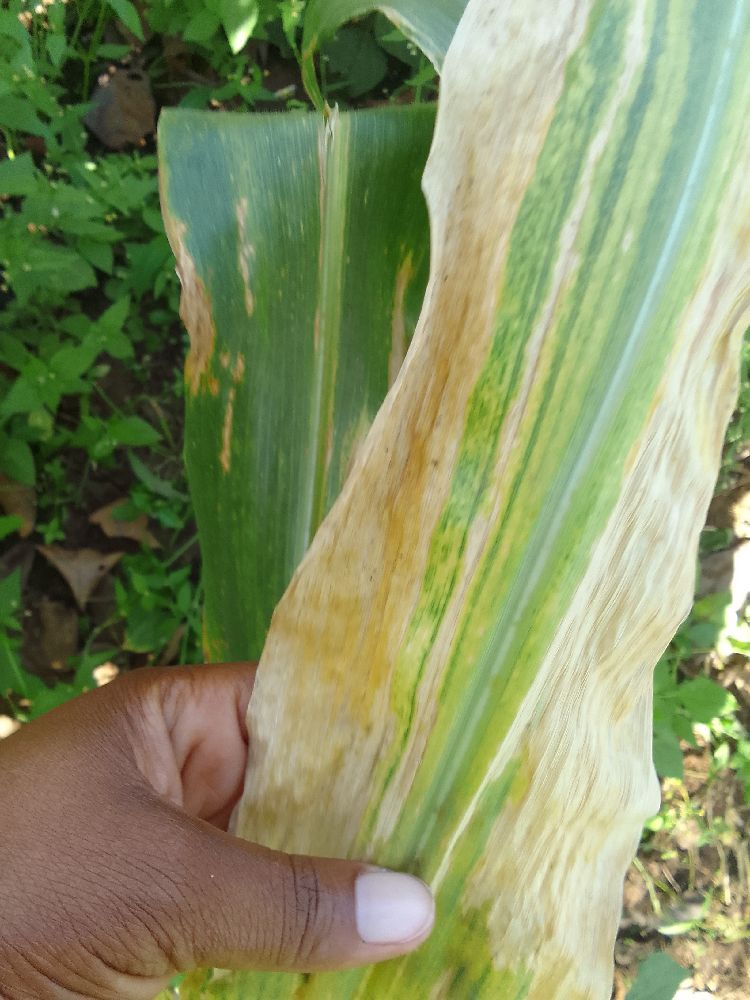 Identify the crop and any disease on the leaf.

maize, maize lethal necrosis
